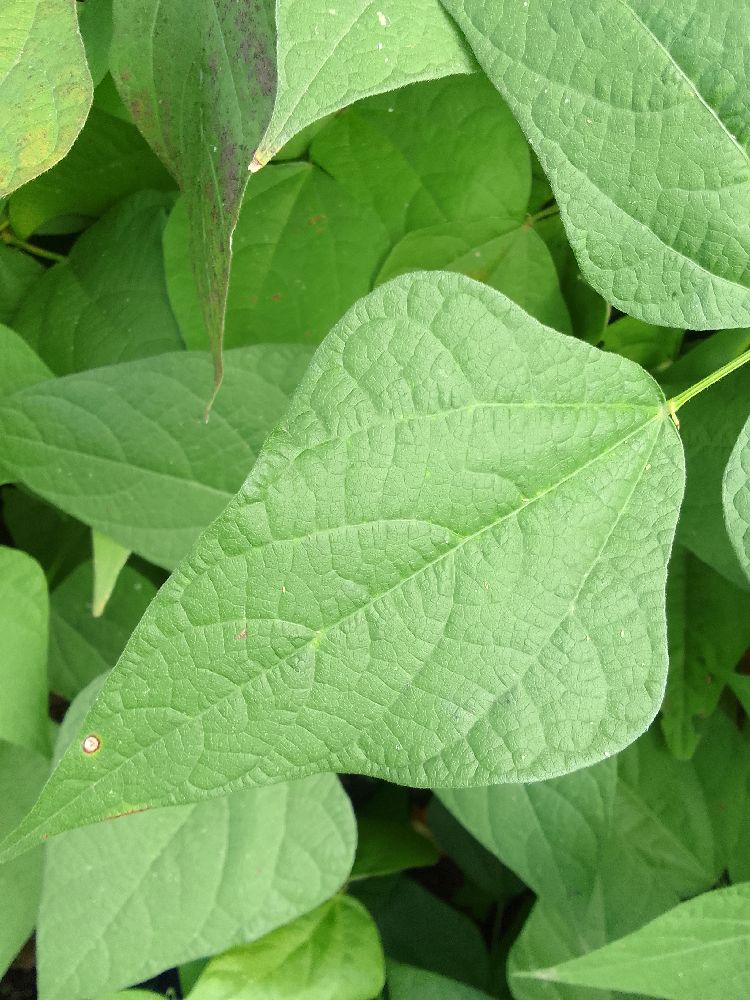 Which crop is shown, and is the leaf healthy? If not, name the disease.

common bean, healthy
